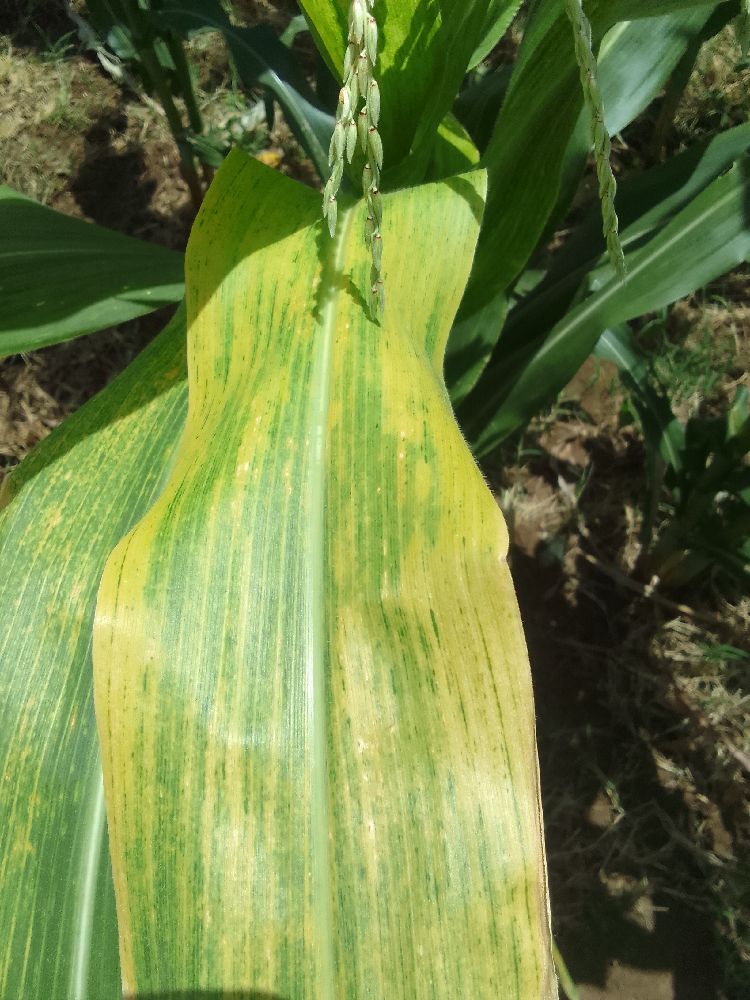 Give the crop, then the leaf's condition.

maize, maize lethal necrosis
